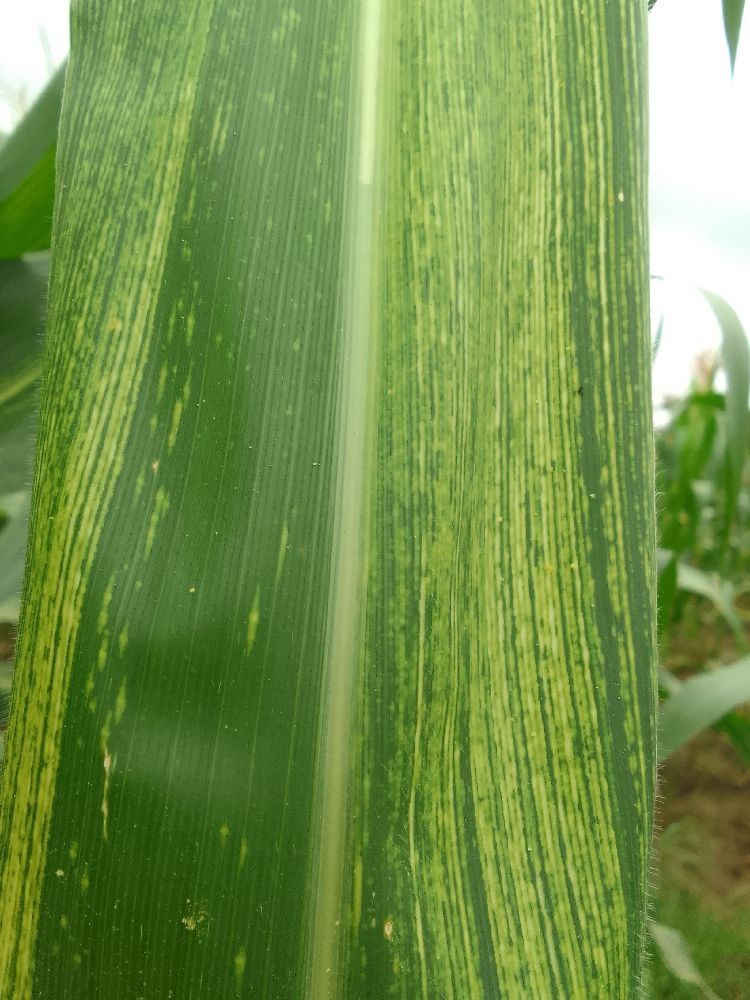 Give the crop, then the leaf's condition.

maize, maize streak virus
